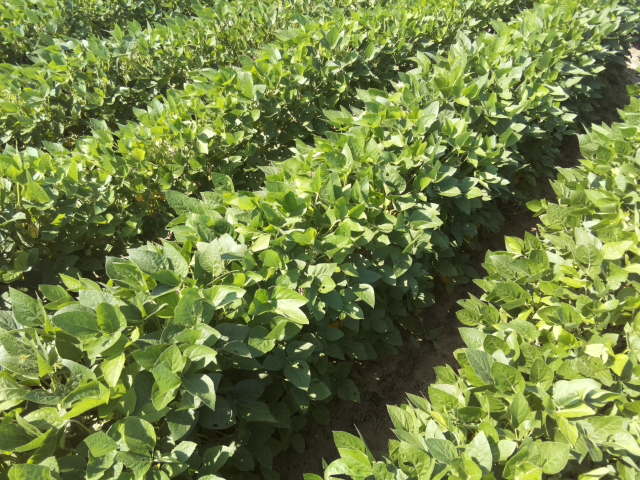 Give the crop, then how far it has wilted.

soybean, leaves with no wilting
